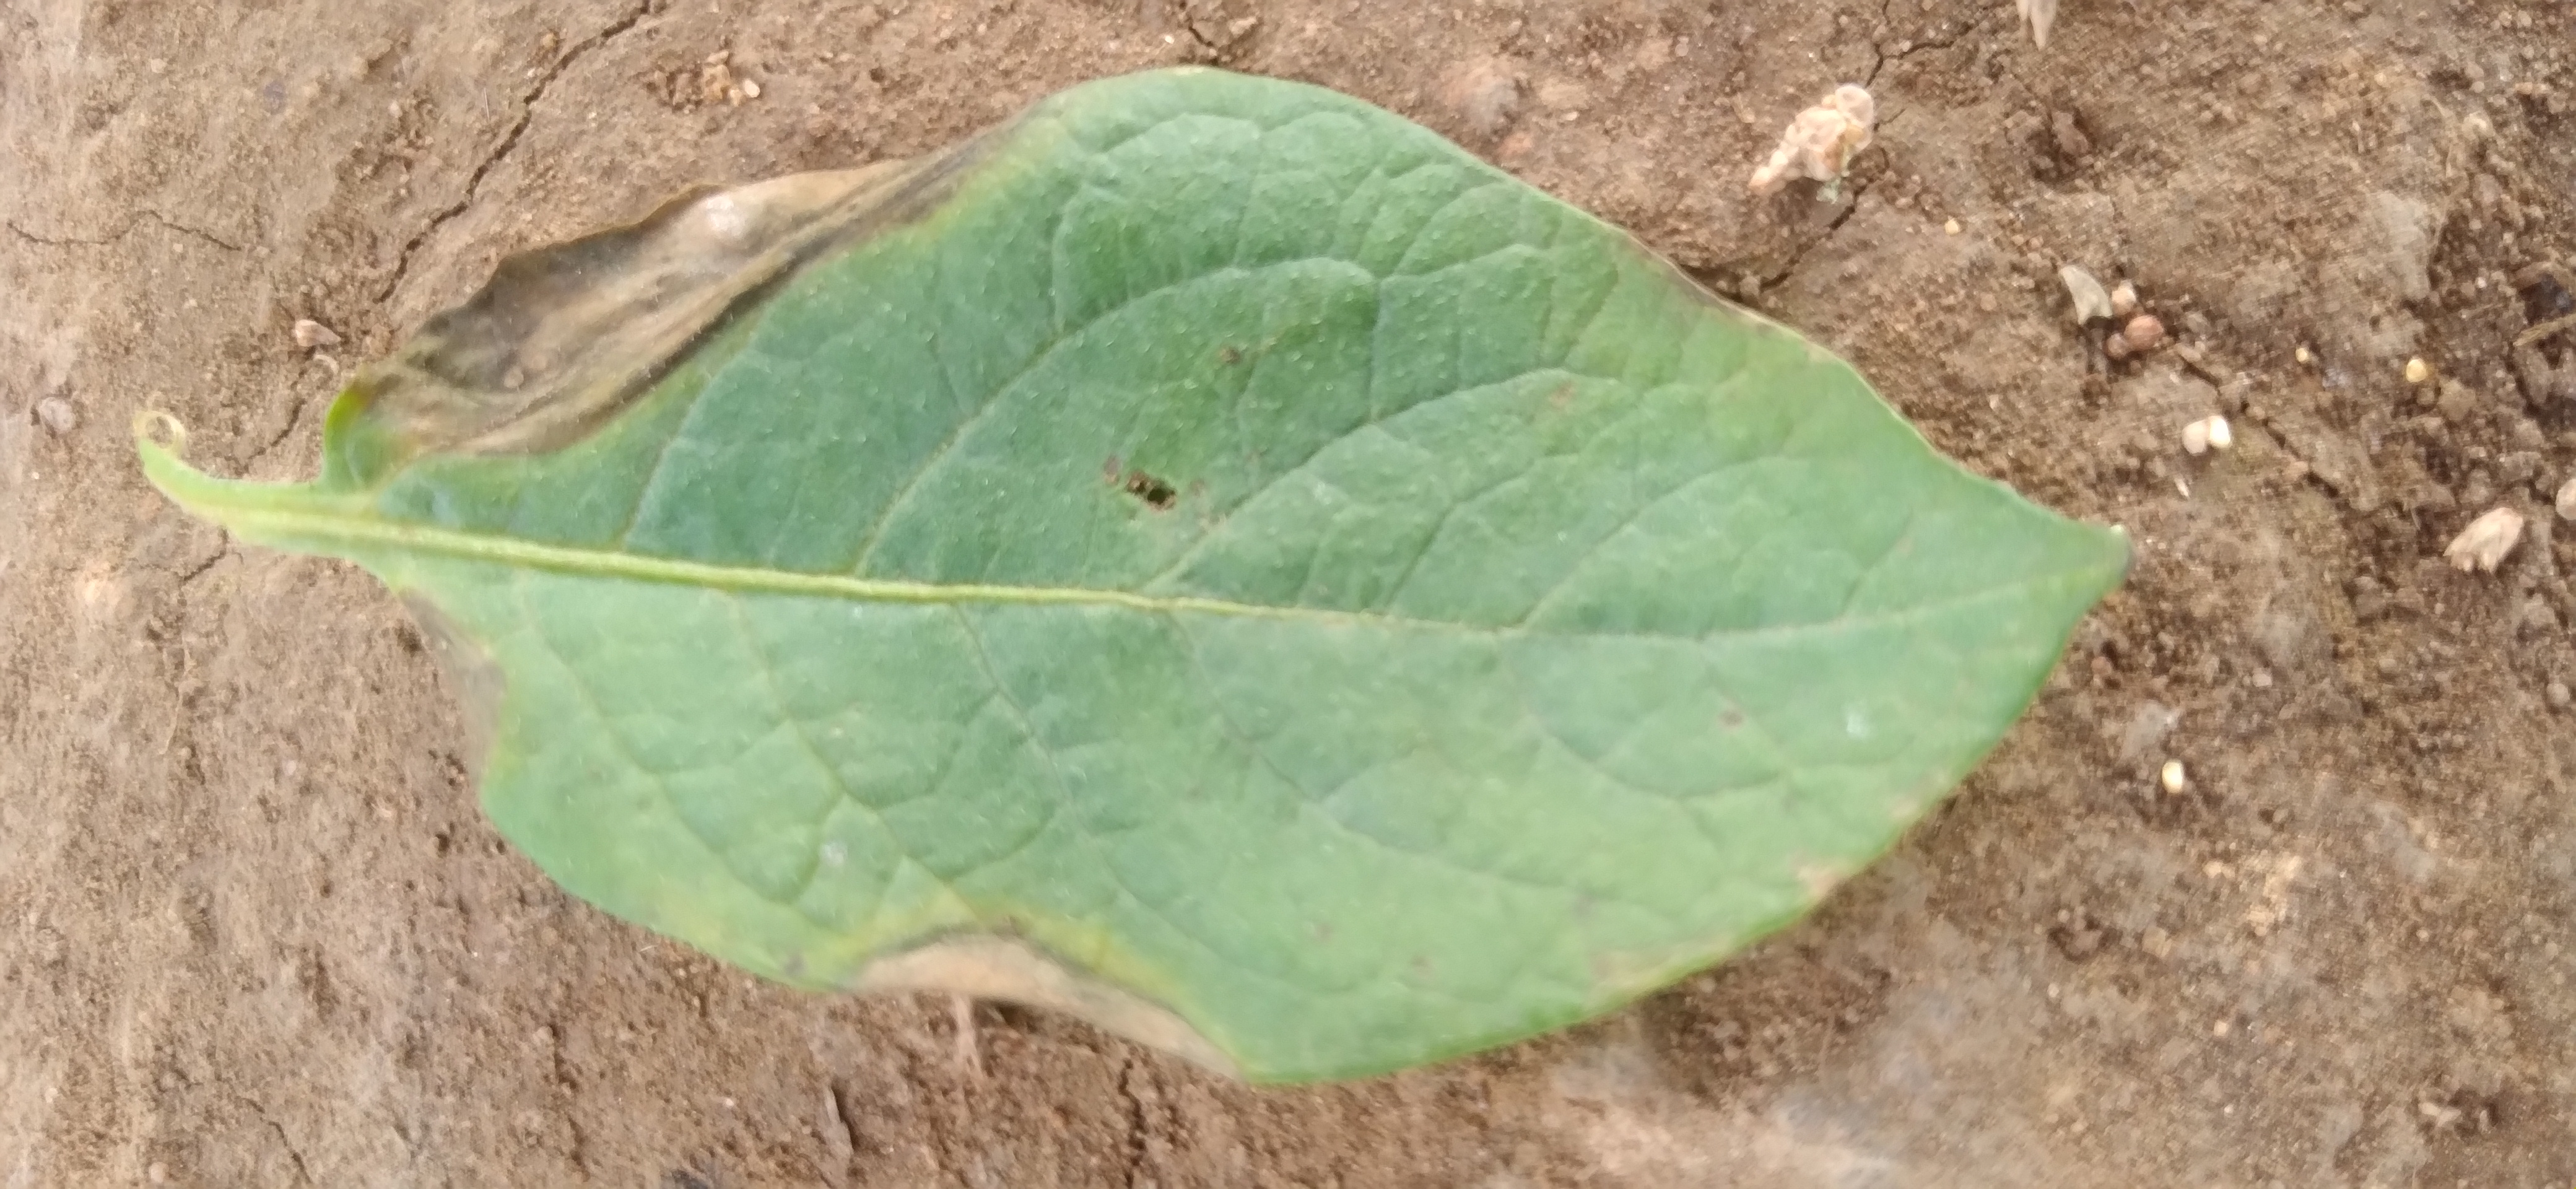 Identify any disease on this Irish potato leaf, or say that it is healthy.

early blight
